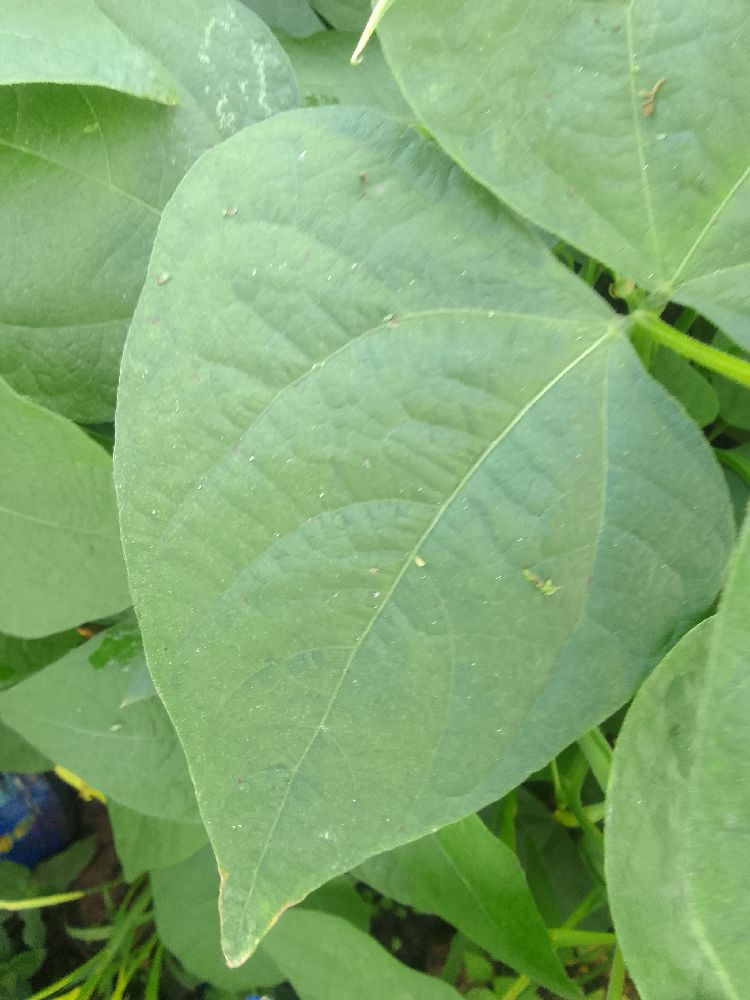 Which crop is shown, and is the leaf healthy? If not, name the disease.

common bean, healthy
